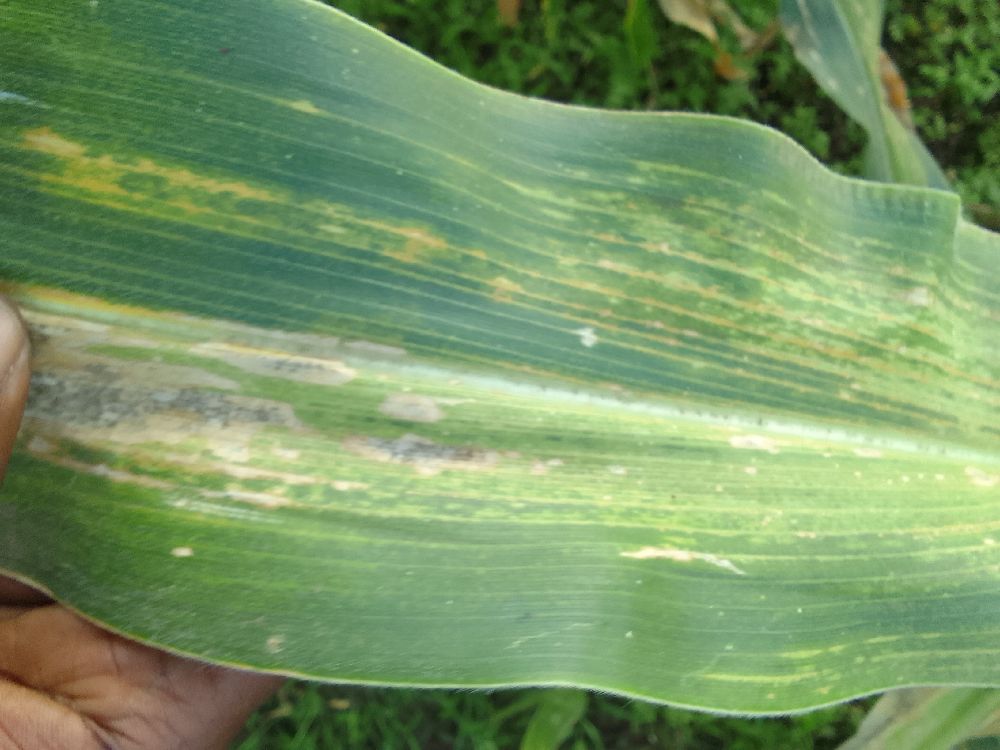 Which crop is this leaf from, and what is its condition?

maize, maize lethal necrosis
